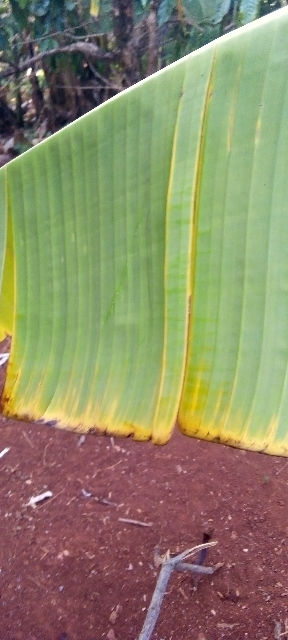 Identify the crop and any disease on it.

banana, fusarium wilt race 1
